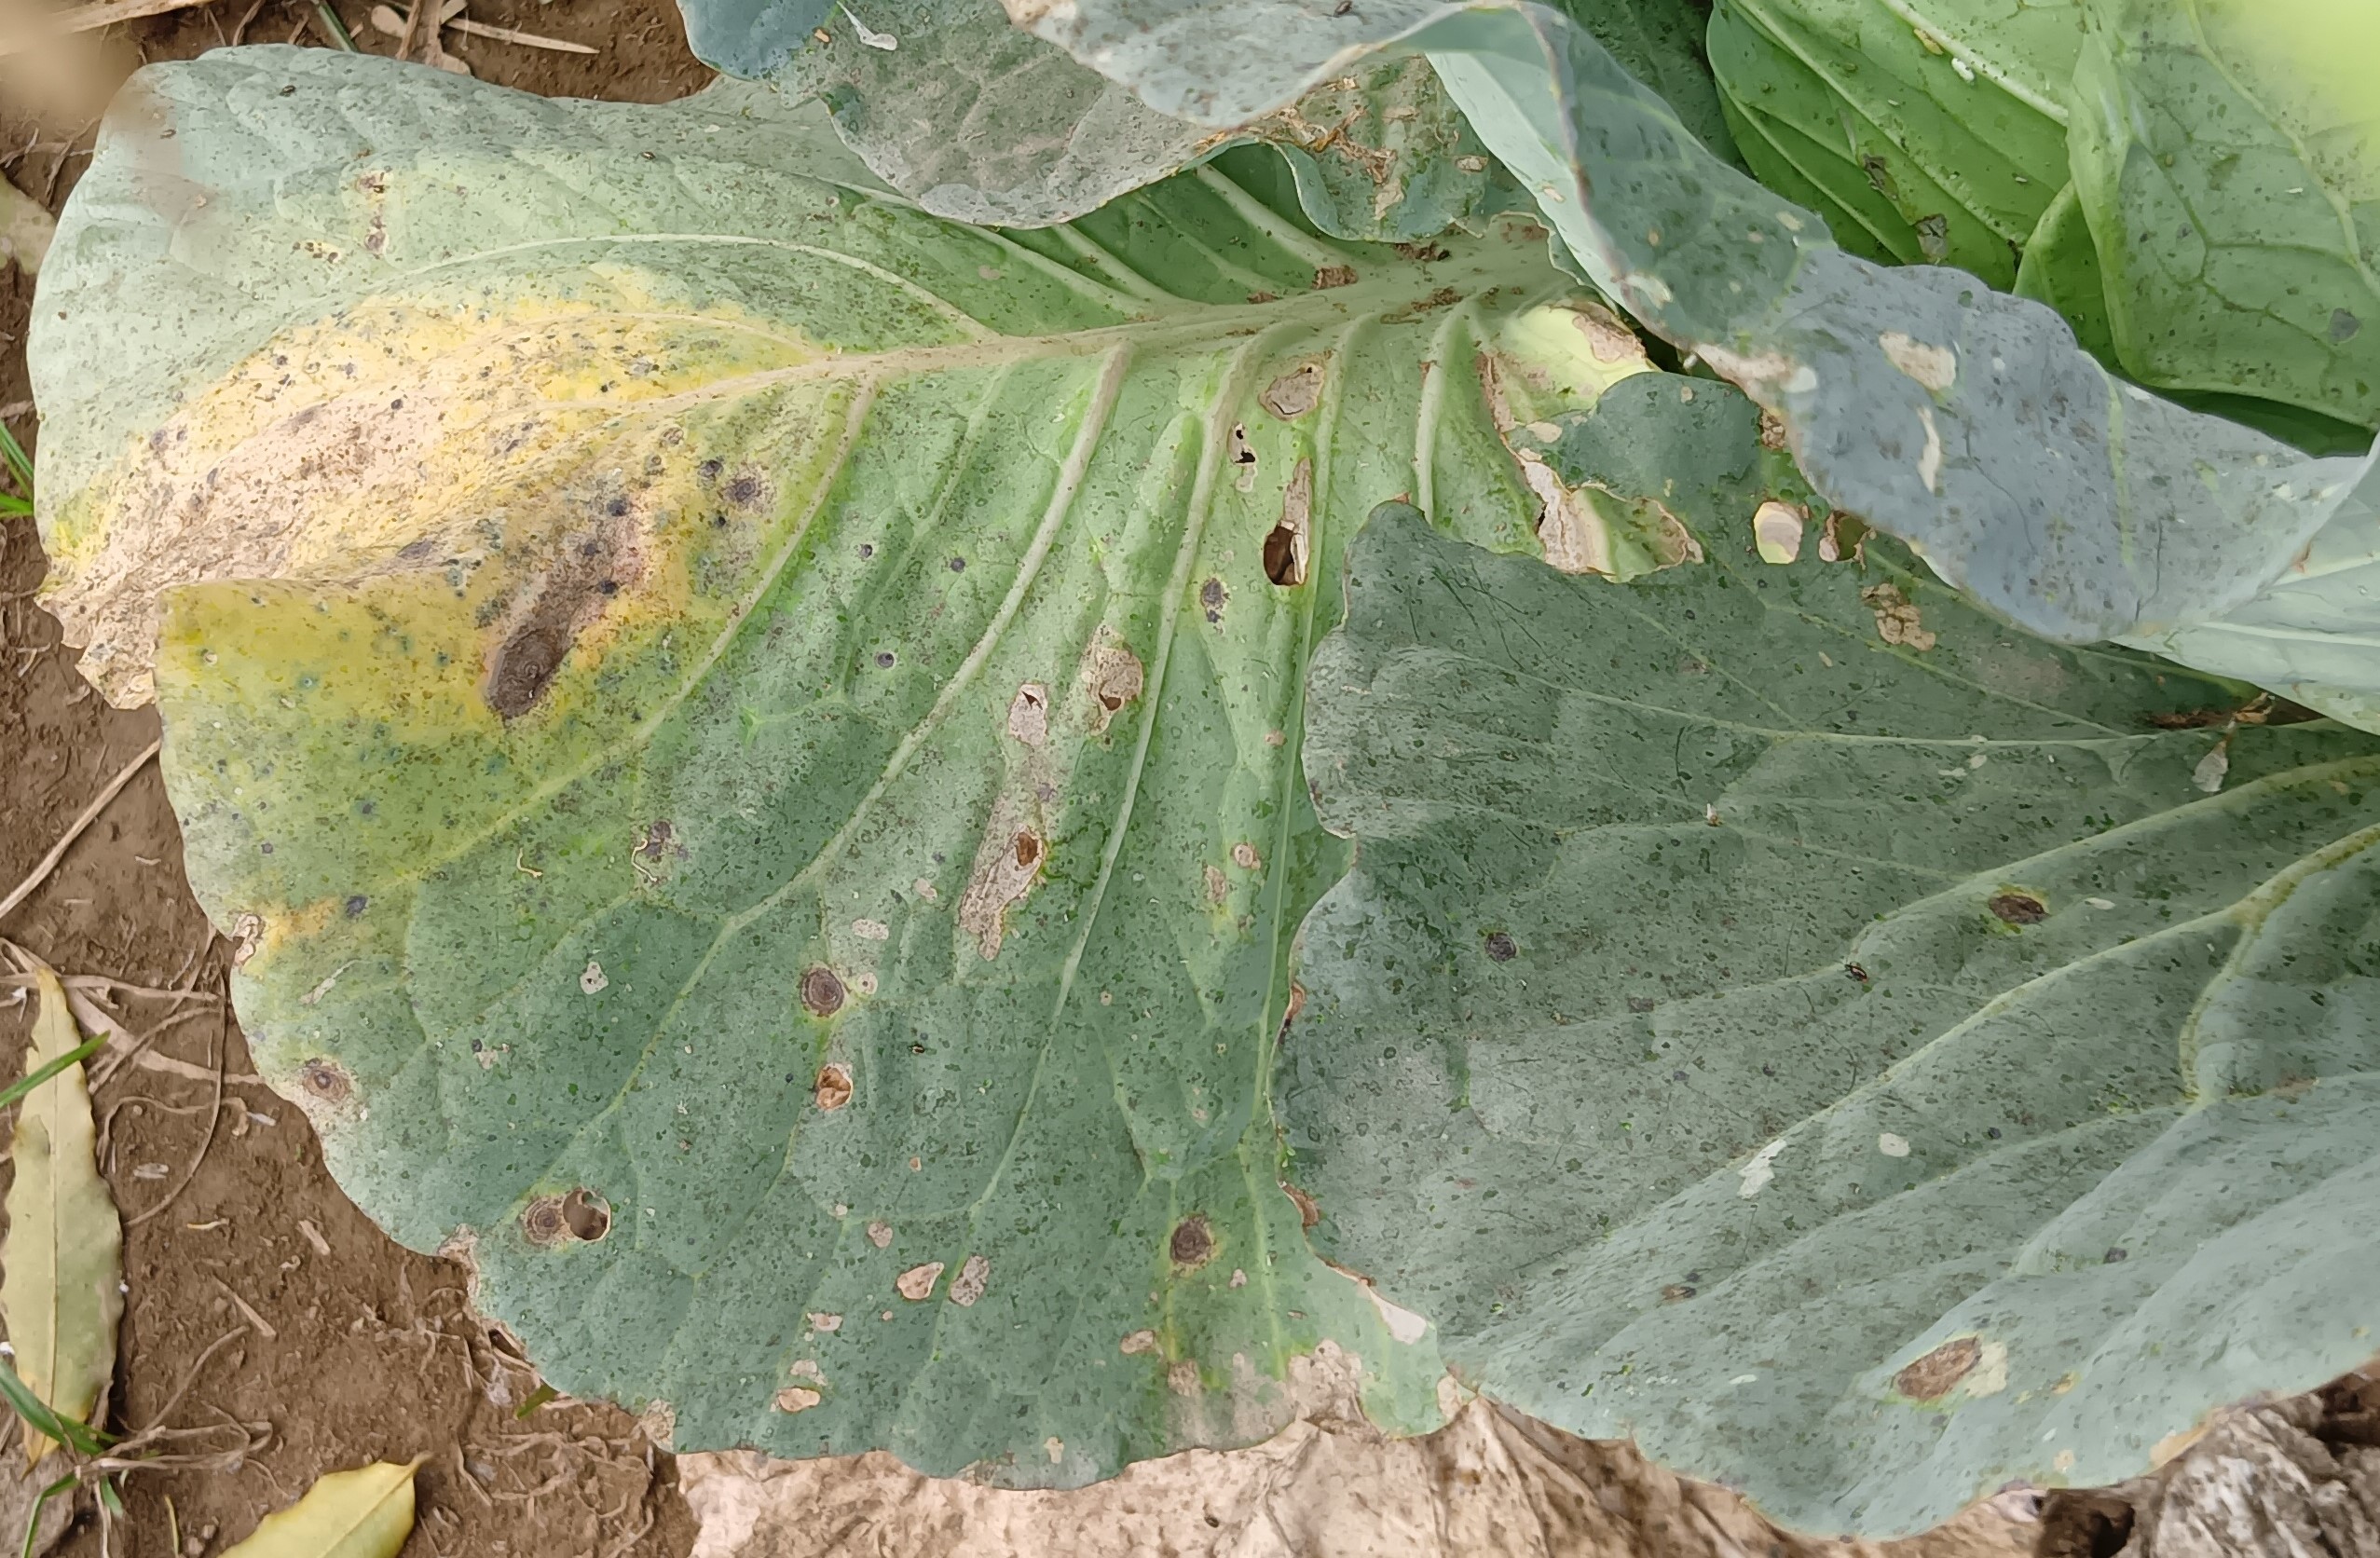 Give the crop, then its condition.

cabbage, alternaria
